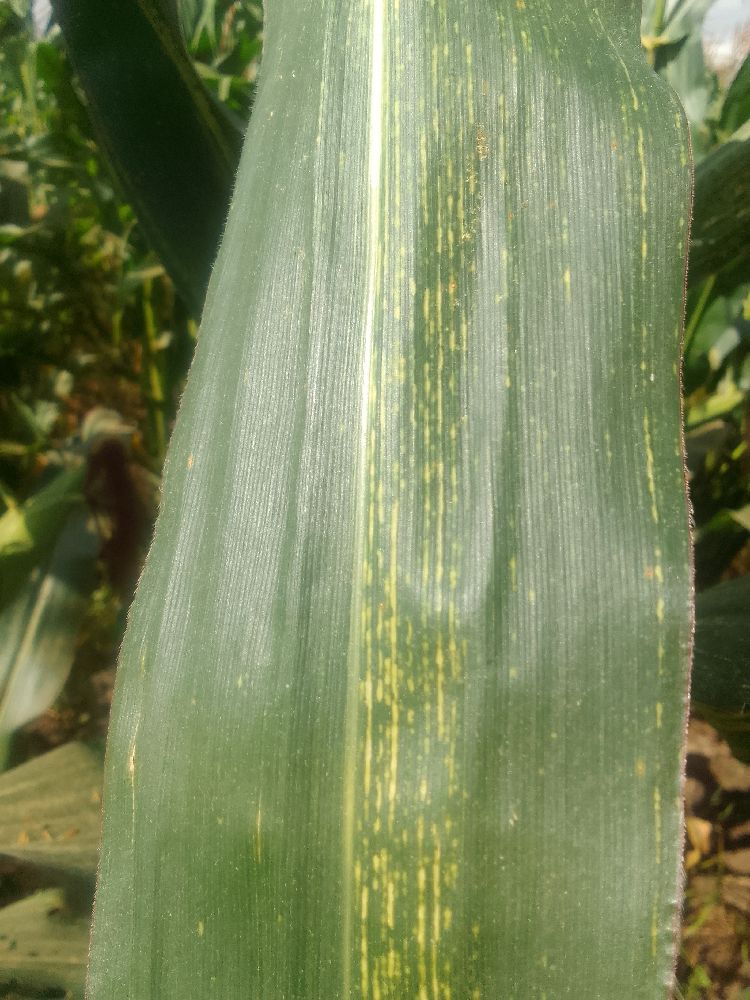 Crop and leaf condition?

maize, maize streak virus
